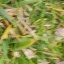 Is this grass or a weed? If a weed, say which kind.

grass
